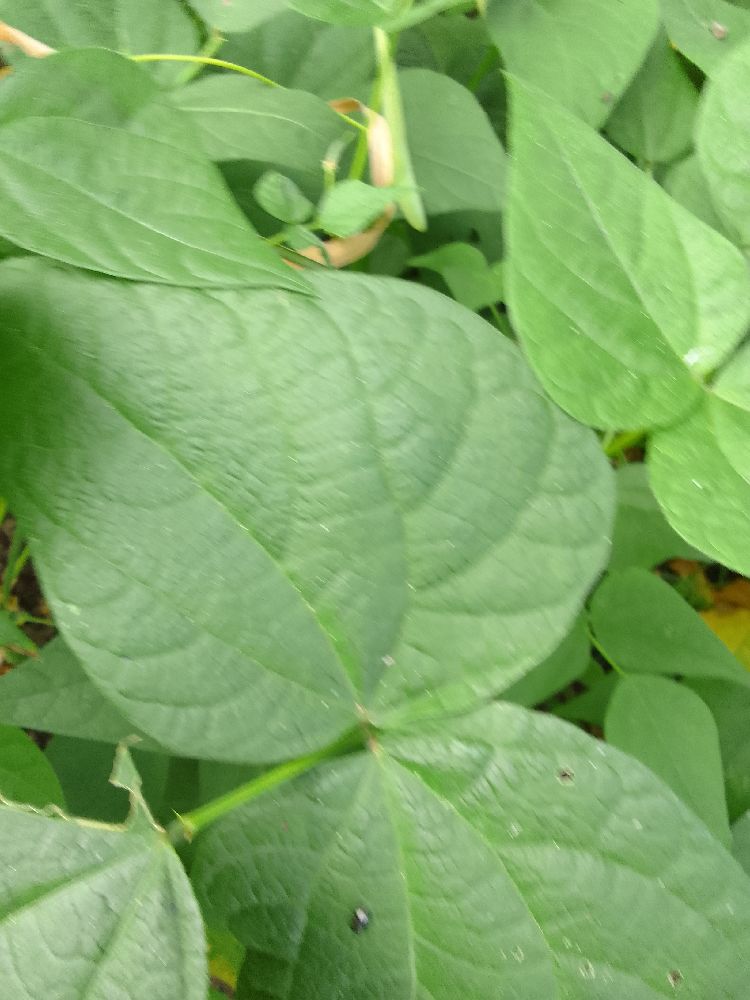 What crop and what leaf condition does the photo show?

common bean, healthy
